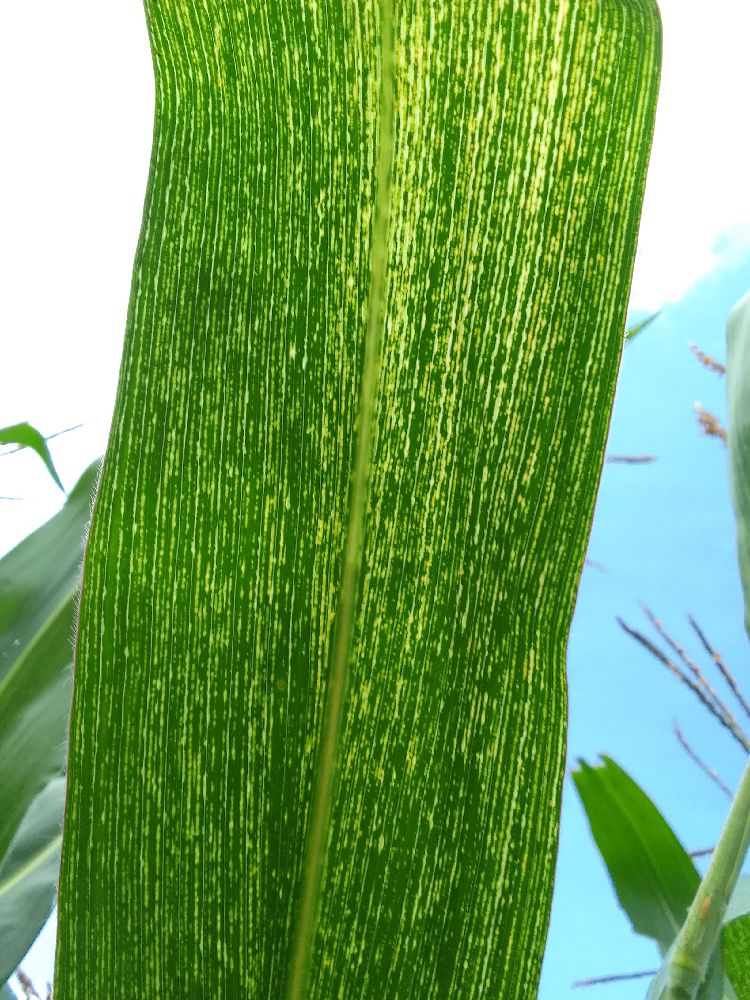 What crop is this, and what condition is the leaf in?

maize, maize streak virus
